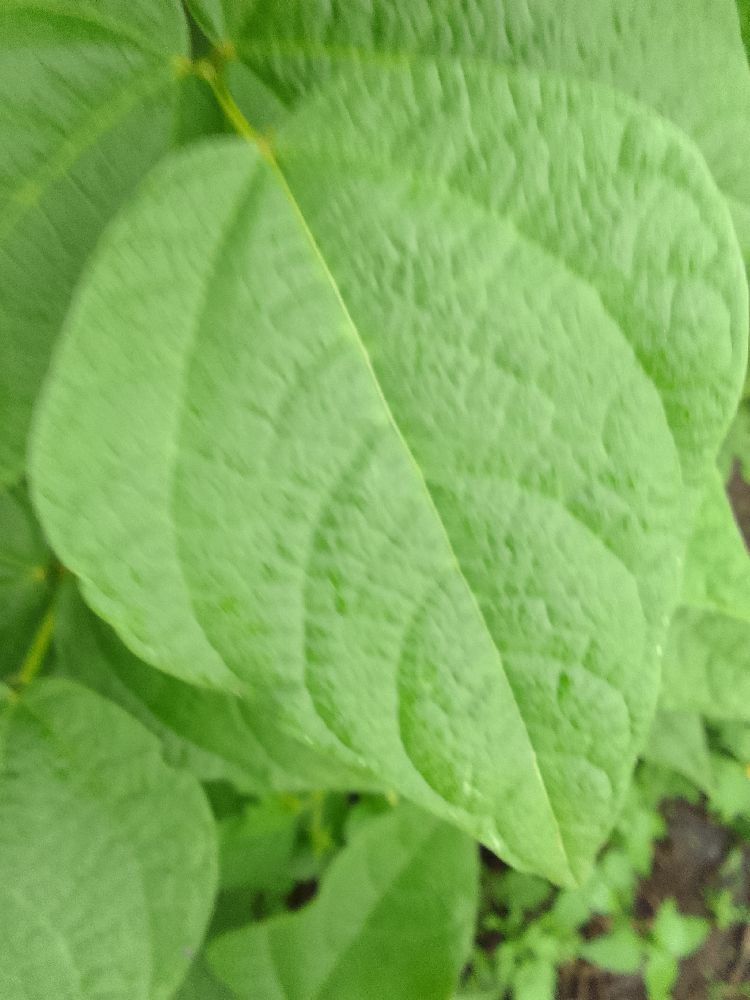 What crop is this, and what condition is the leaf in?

common bean, healthy
